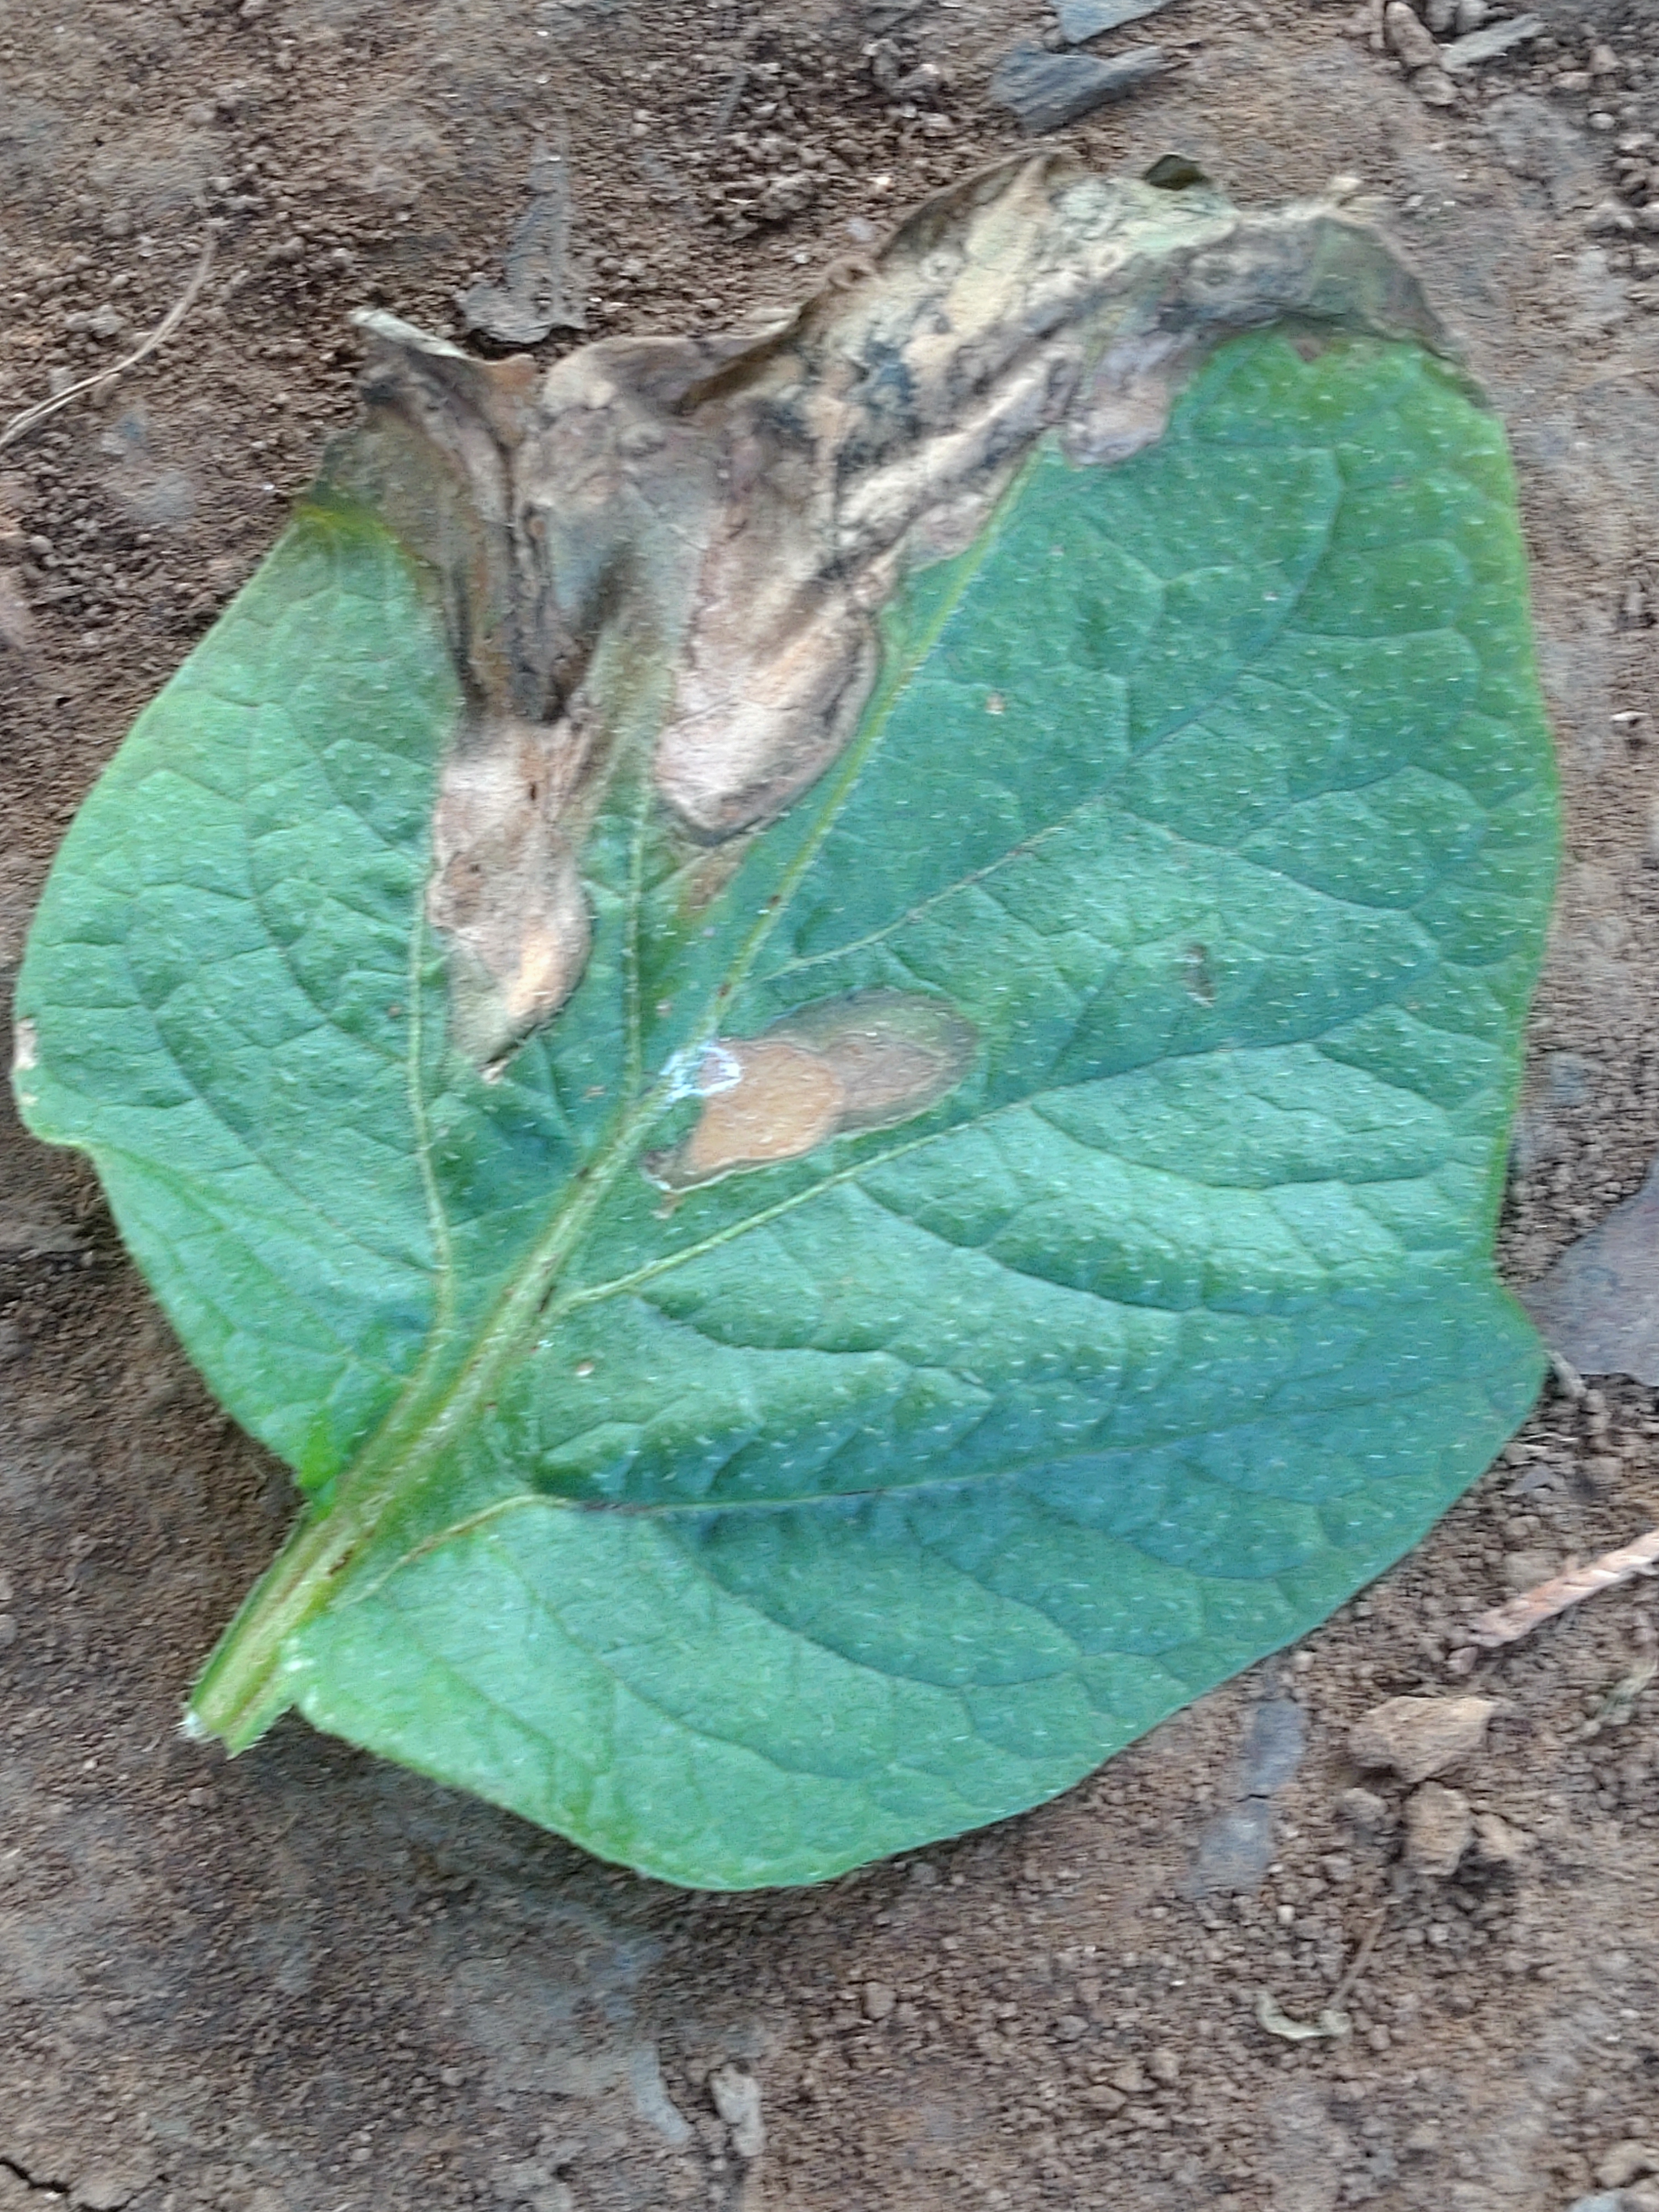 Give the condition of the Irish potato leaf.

early blight
